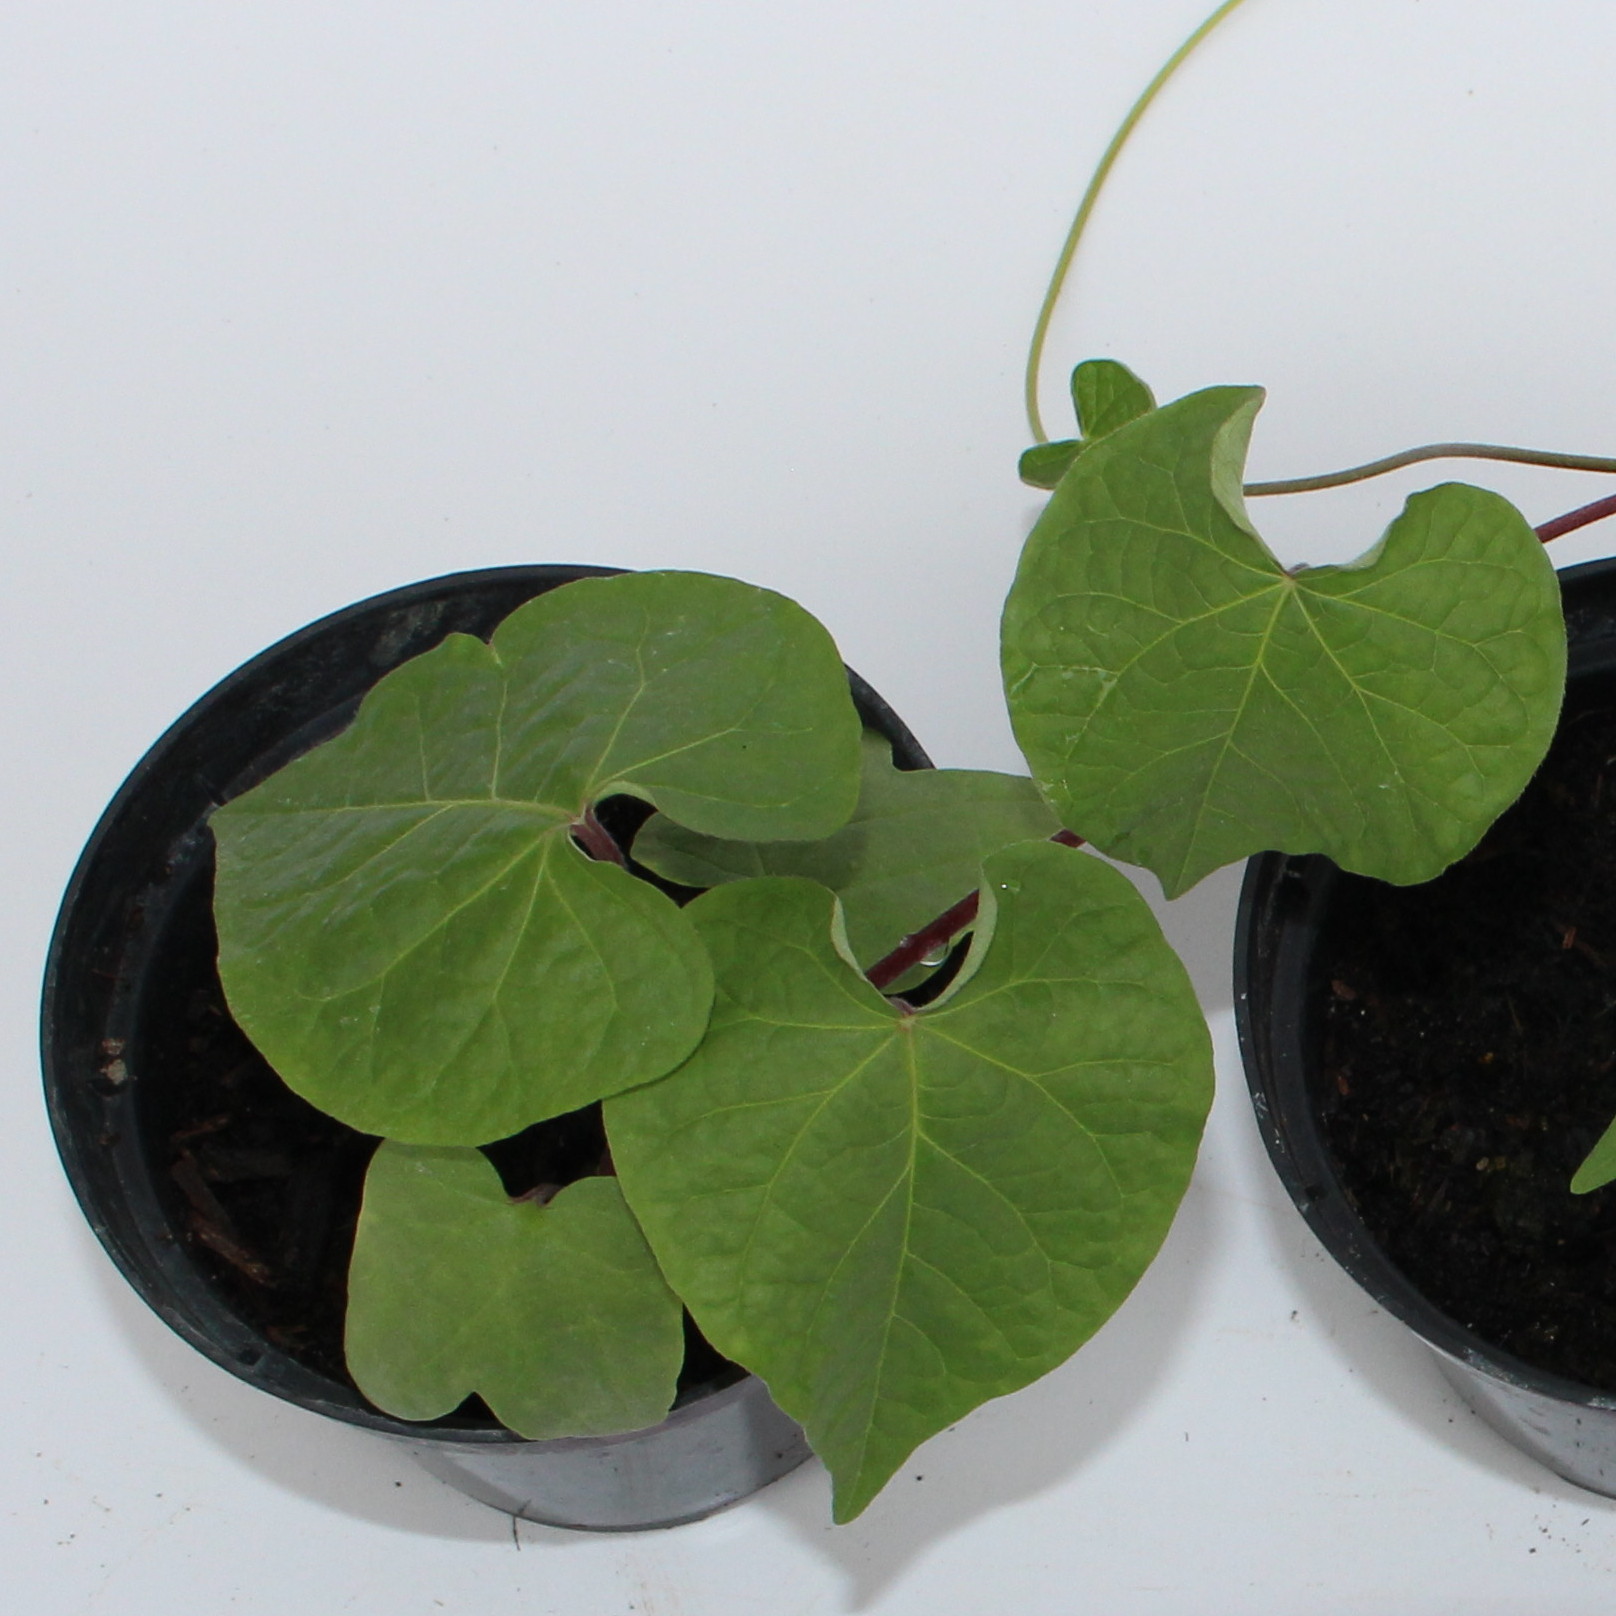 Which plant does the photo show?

Convolvulus arvensis
